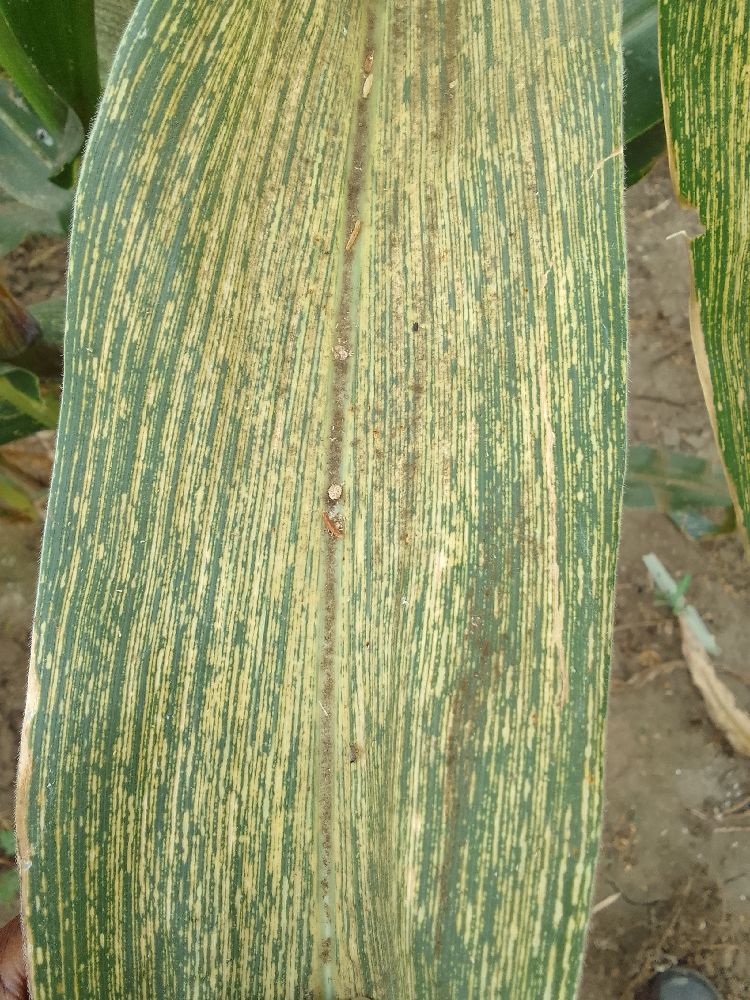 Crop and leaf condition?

maize, maize streak virus
